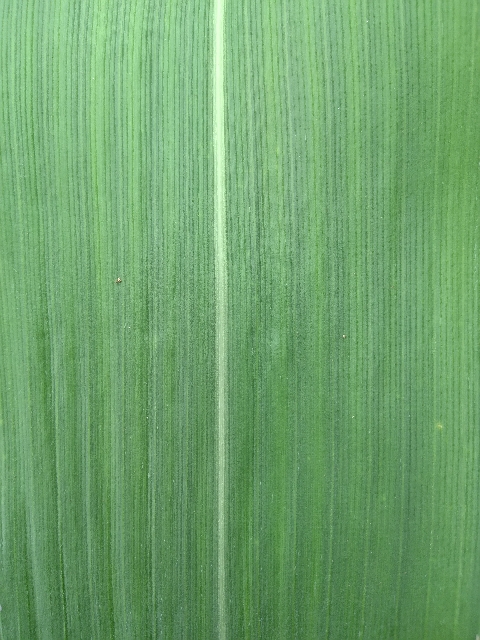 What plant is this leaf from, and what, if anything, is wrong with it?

maize, healthy
